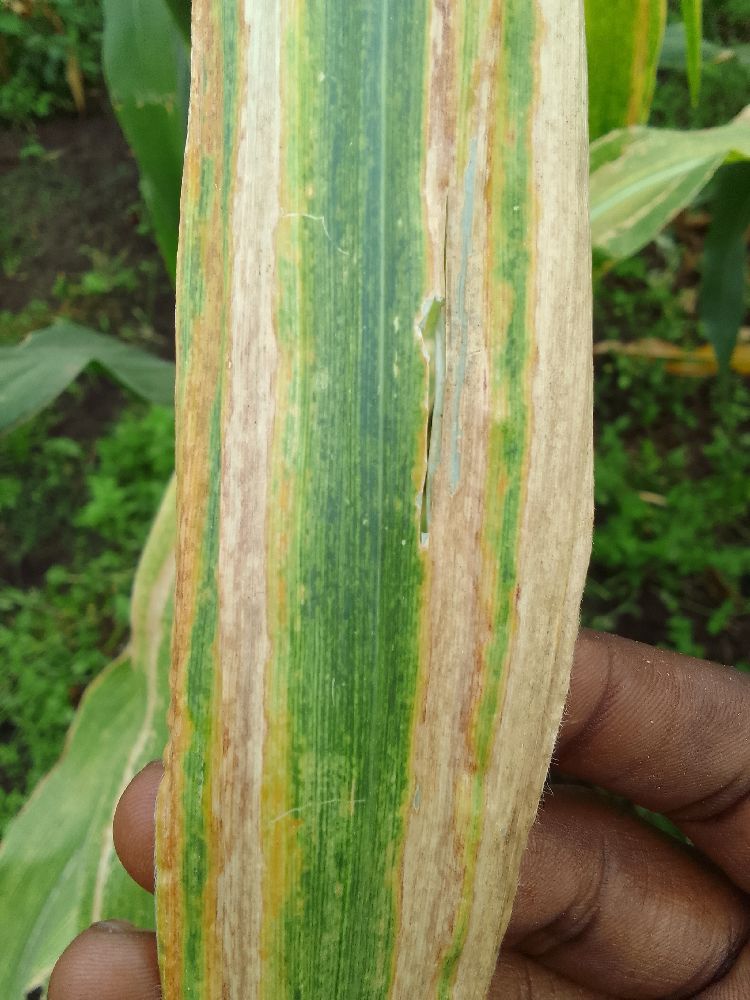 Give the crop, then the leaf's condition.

maize, maize lethal necrosis
